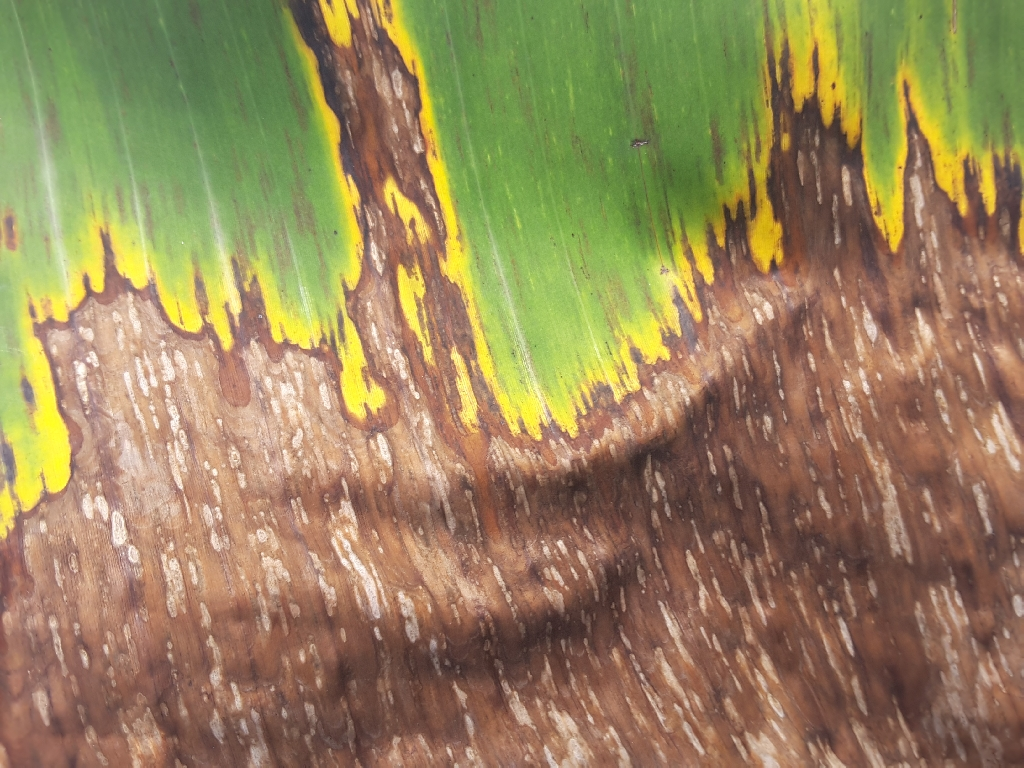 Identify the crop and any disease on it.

banana, black sigatoka
